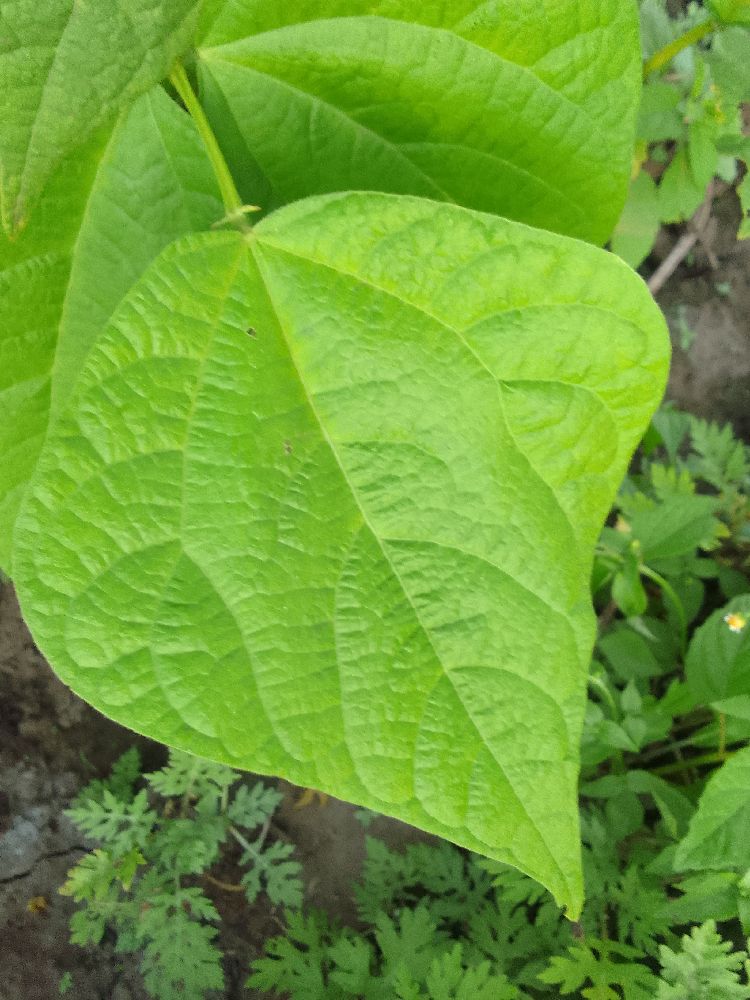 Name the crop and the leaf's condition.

common bean, healthy
